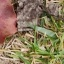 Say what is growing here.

grass
